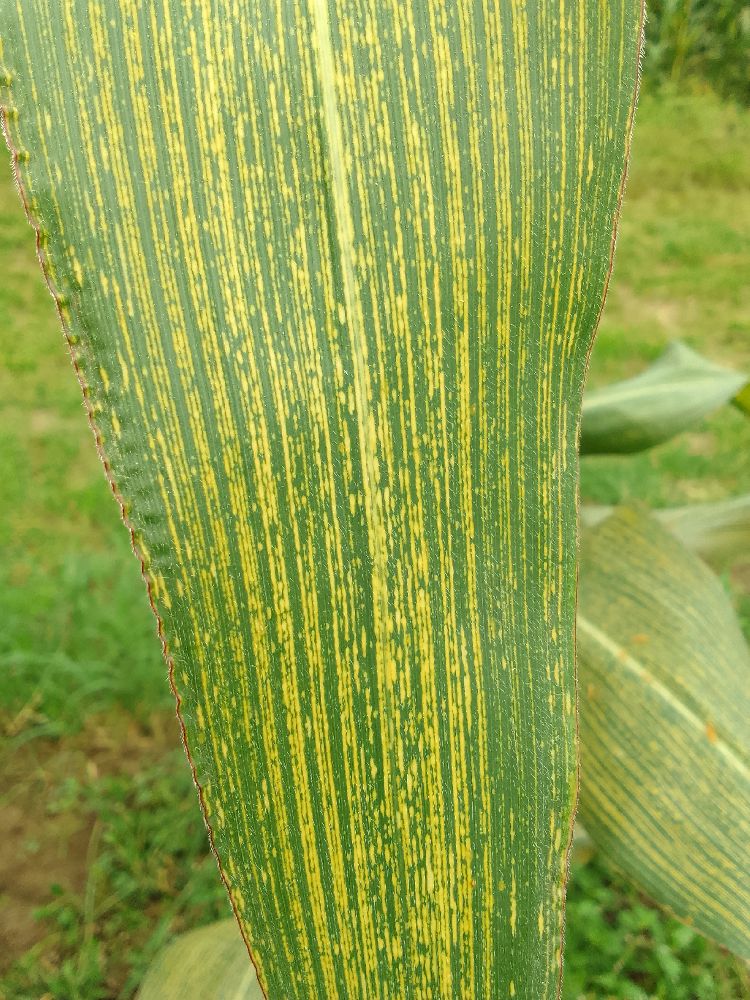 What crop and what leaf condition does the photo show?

maize, maize streak virus
